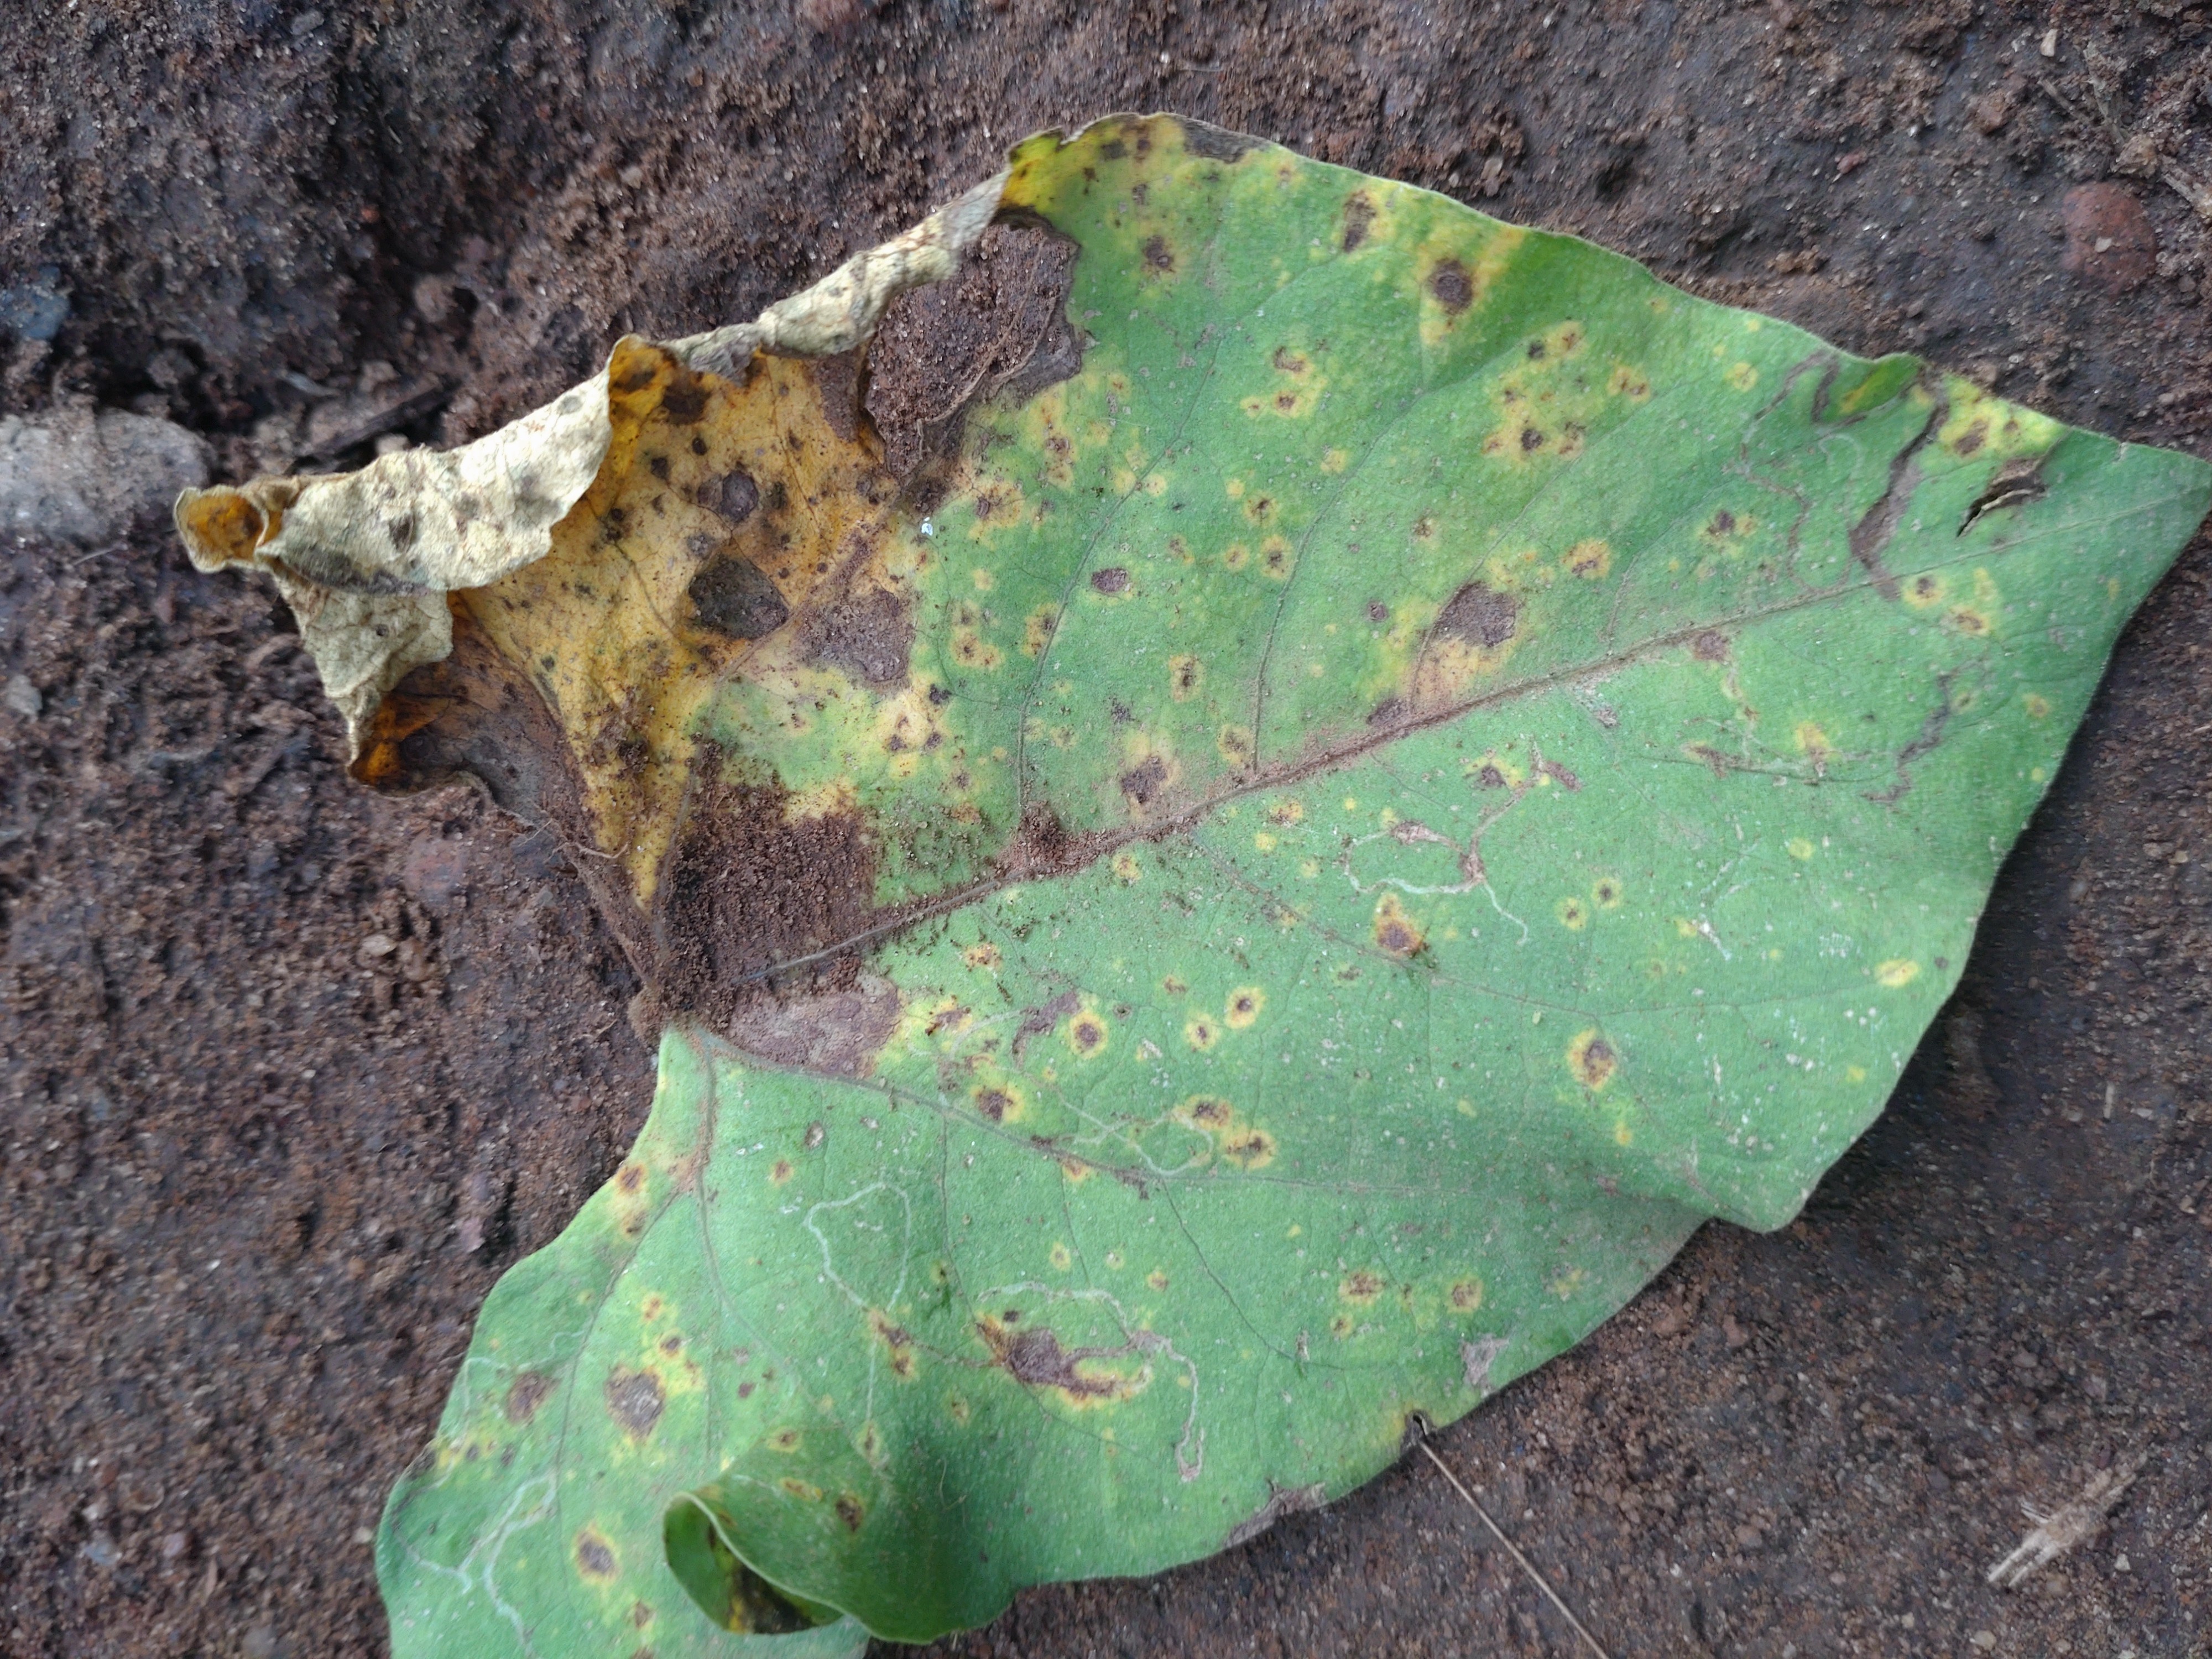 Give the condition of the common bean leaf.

rust
